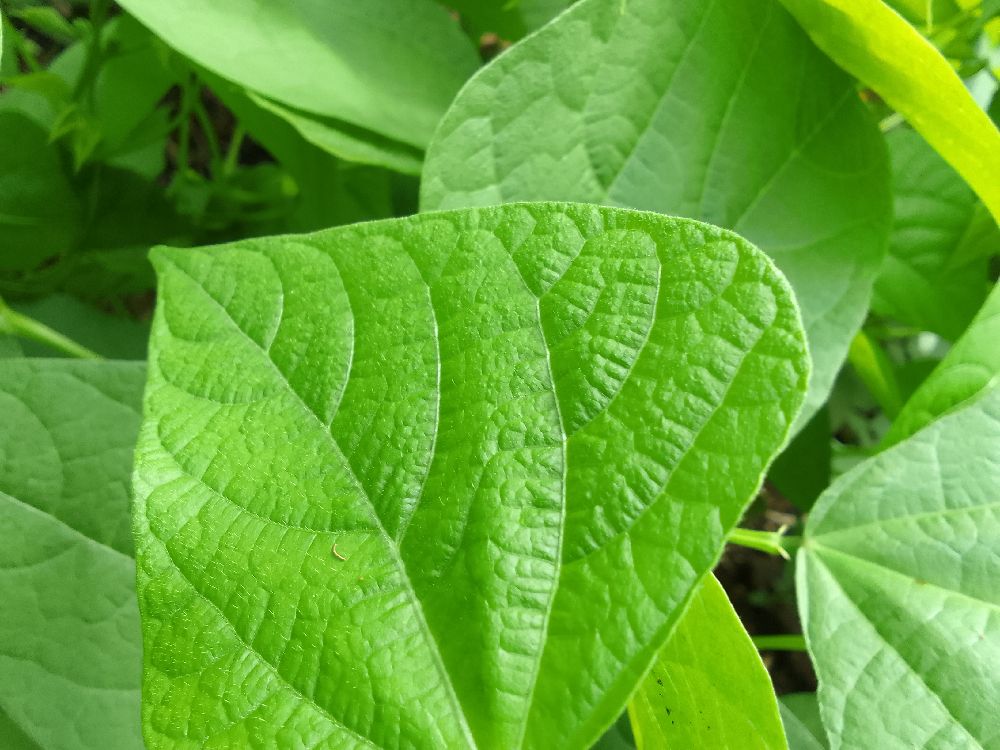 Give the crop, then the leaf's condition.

common bean, healthy
